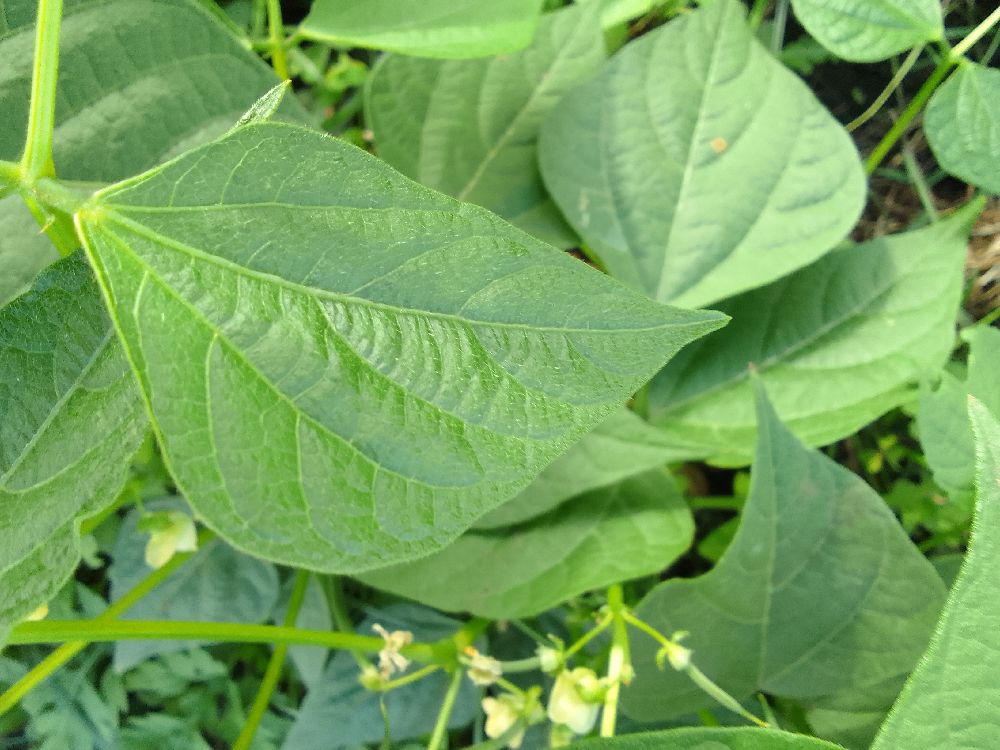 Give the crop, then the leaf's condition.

common bean, healthy
